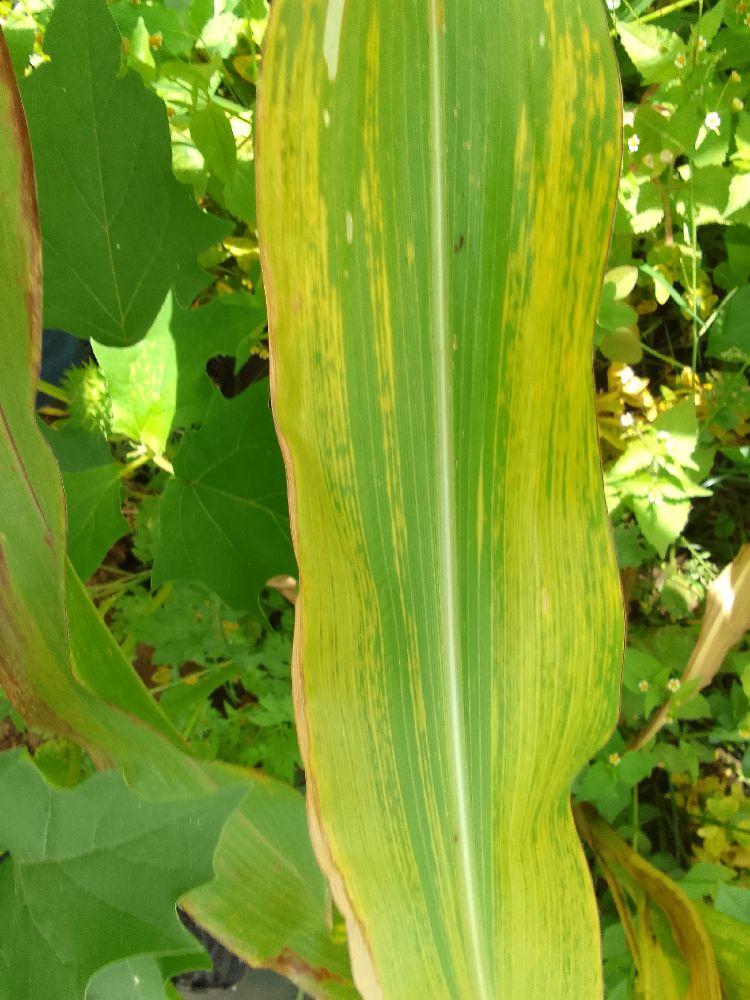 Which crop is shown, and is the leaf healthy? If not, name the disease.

maize, maize lethal necrosis
